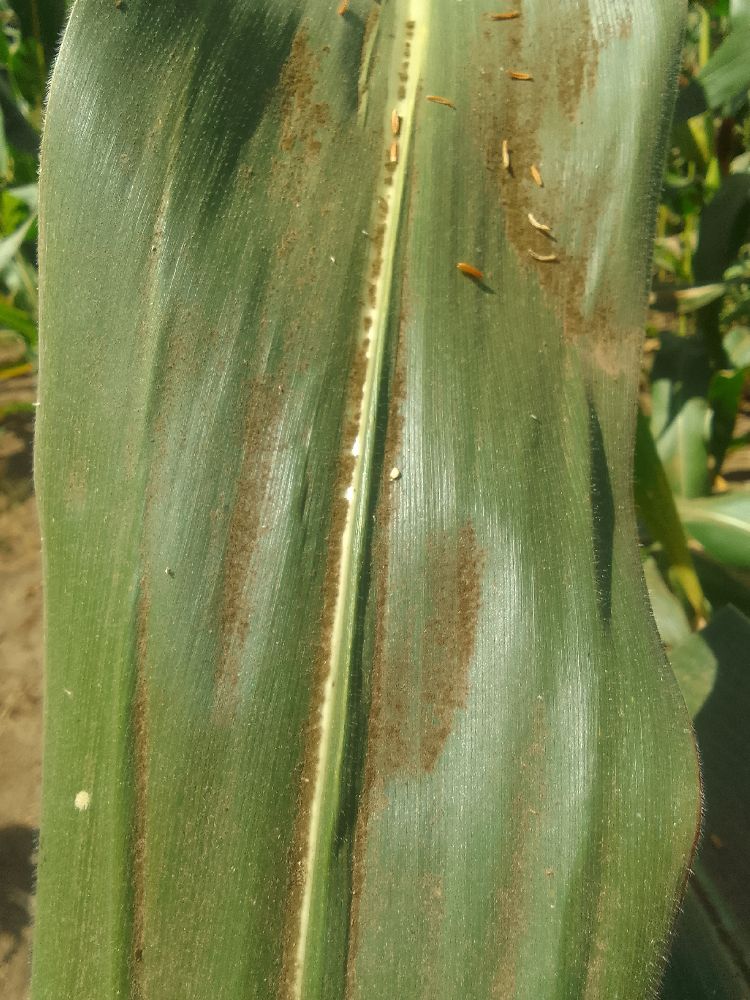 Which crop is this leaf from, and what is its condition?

maize, healthy
